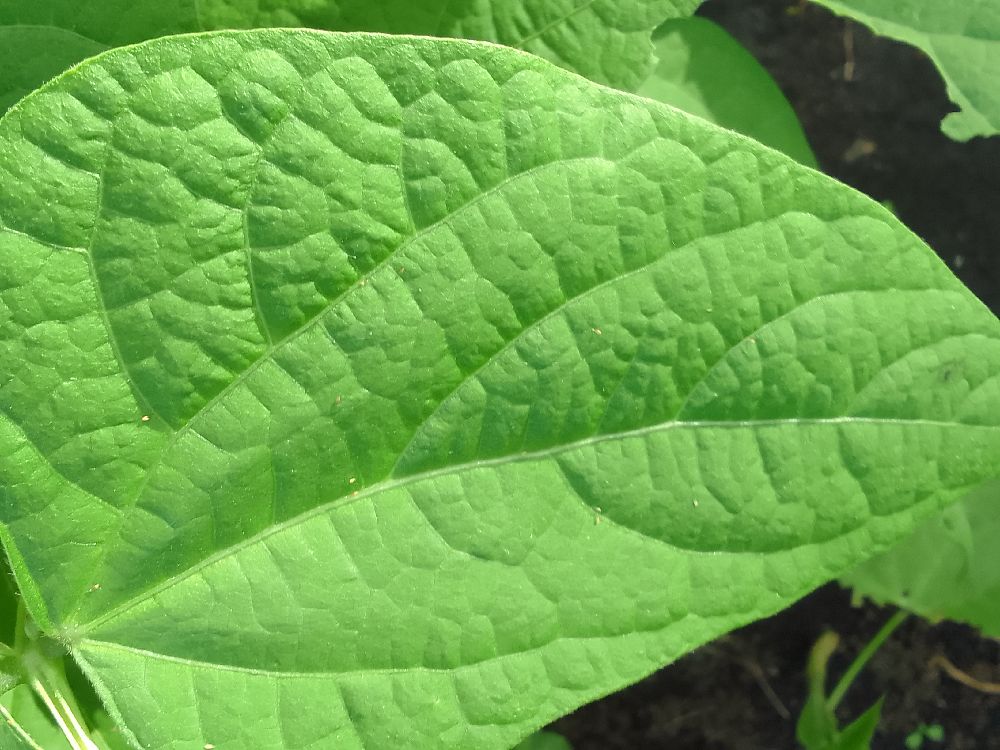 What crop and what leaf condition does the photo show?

common bean, healthy
